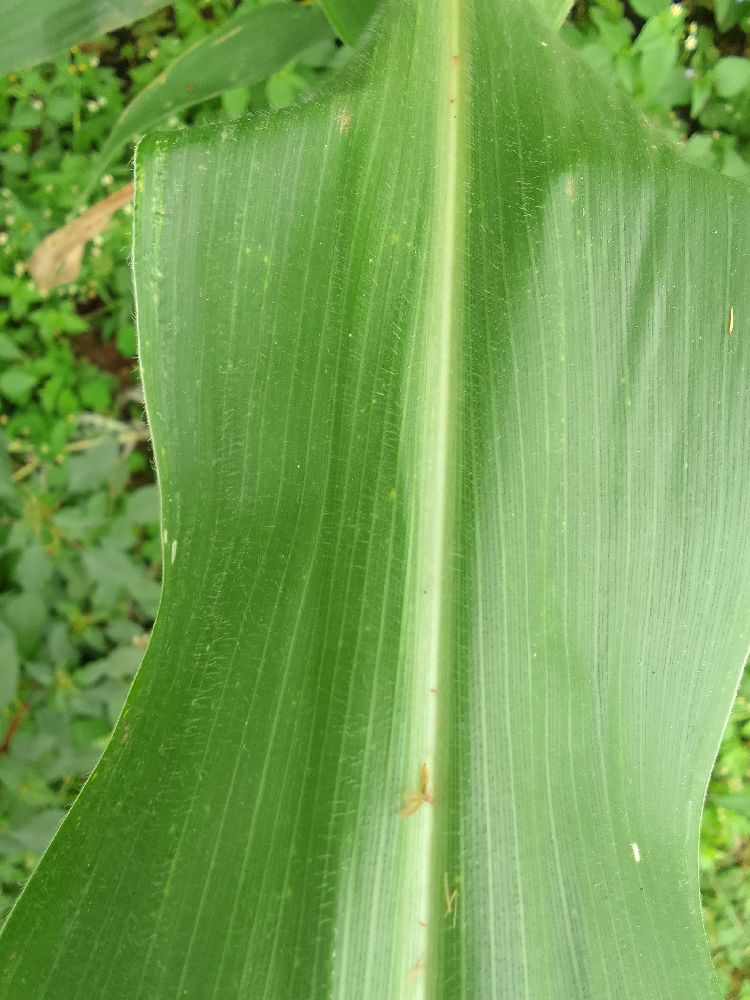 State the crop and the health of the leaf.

maize, healthy
